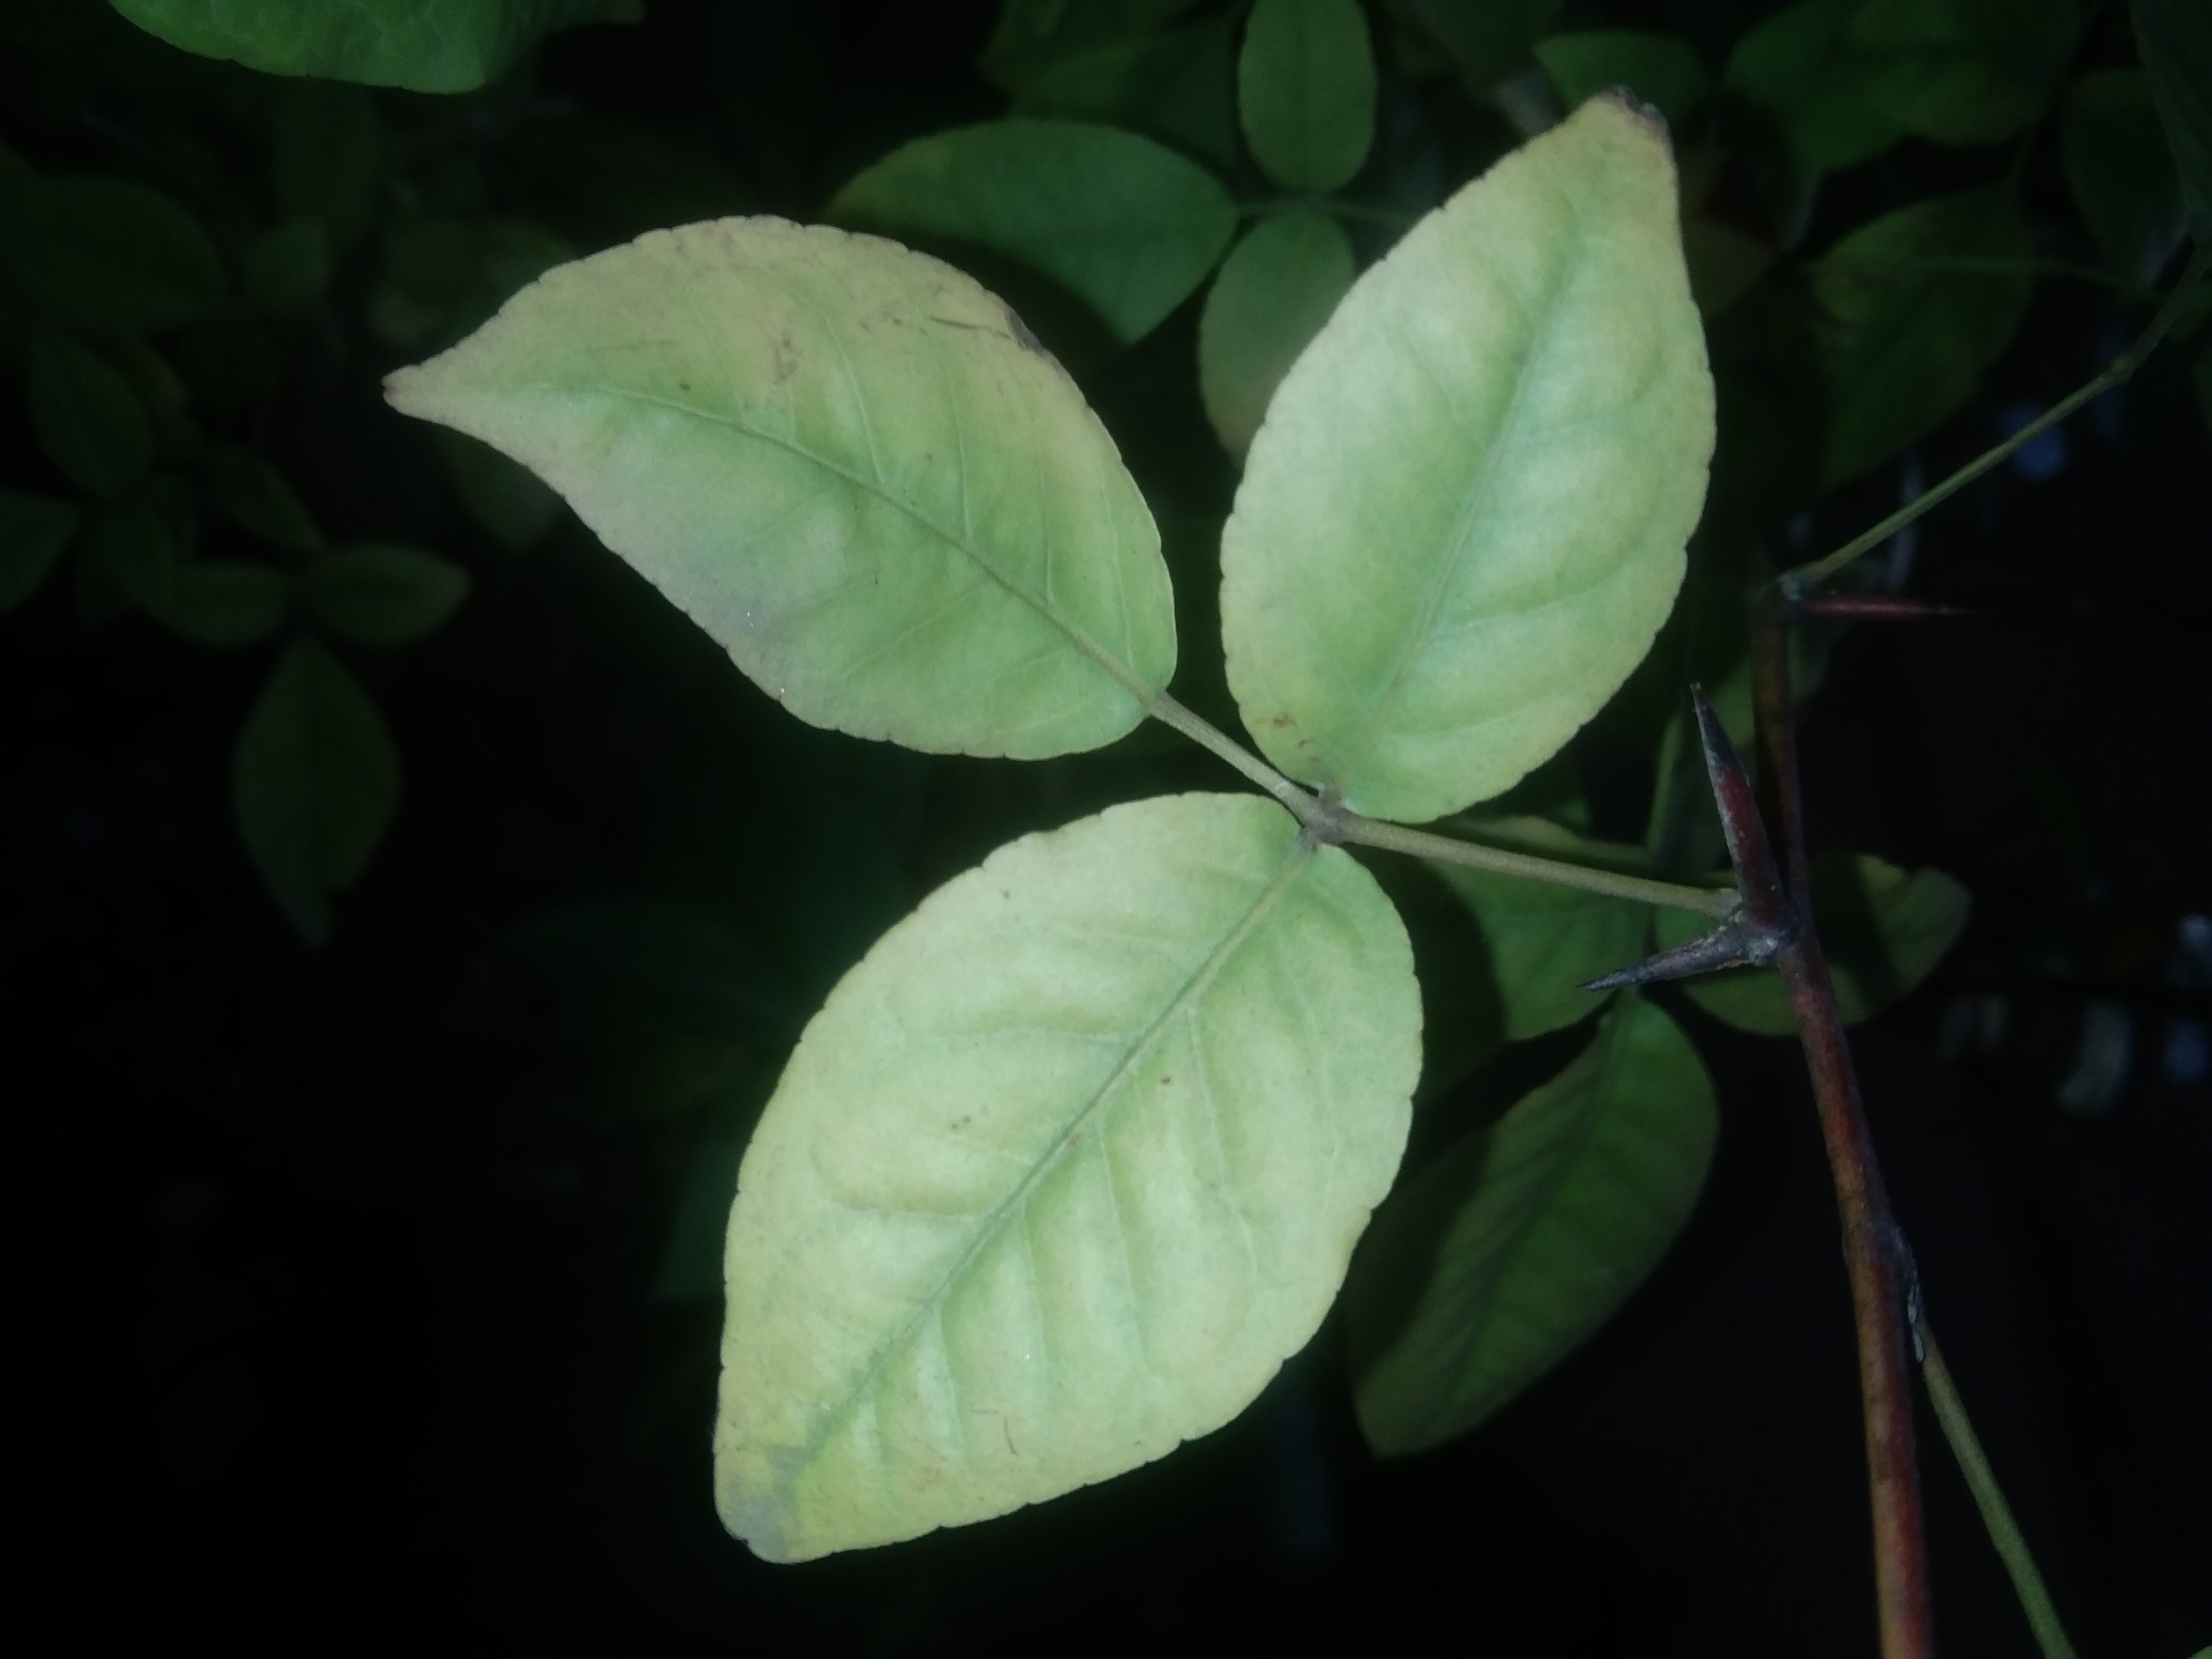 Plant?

wood apple
